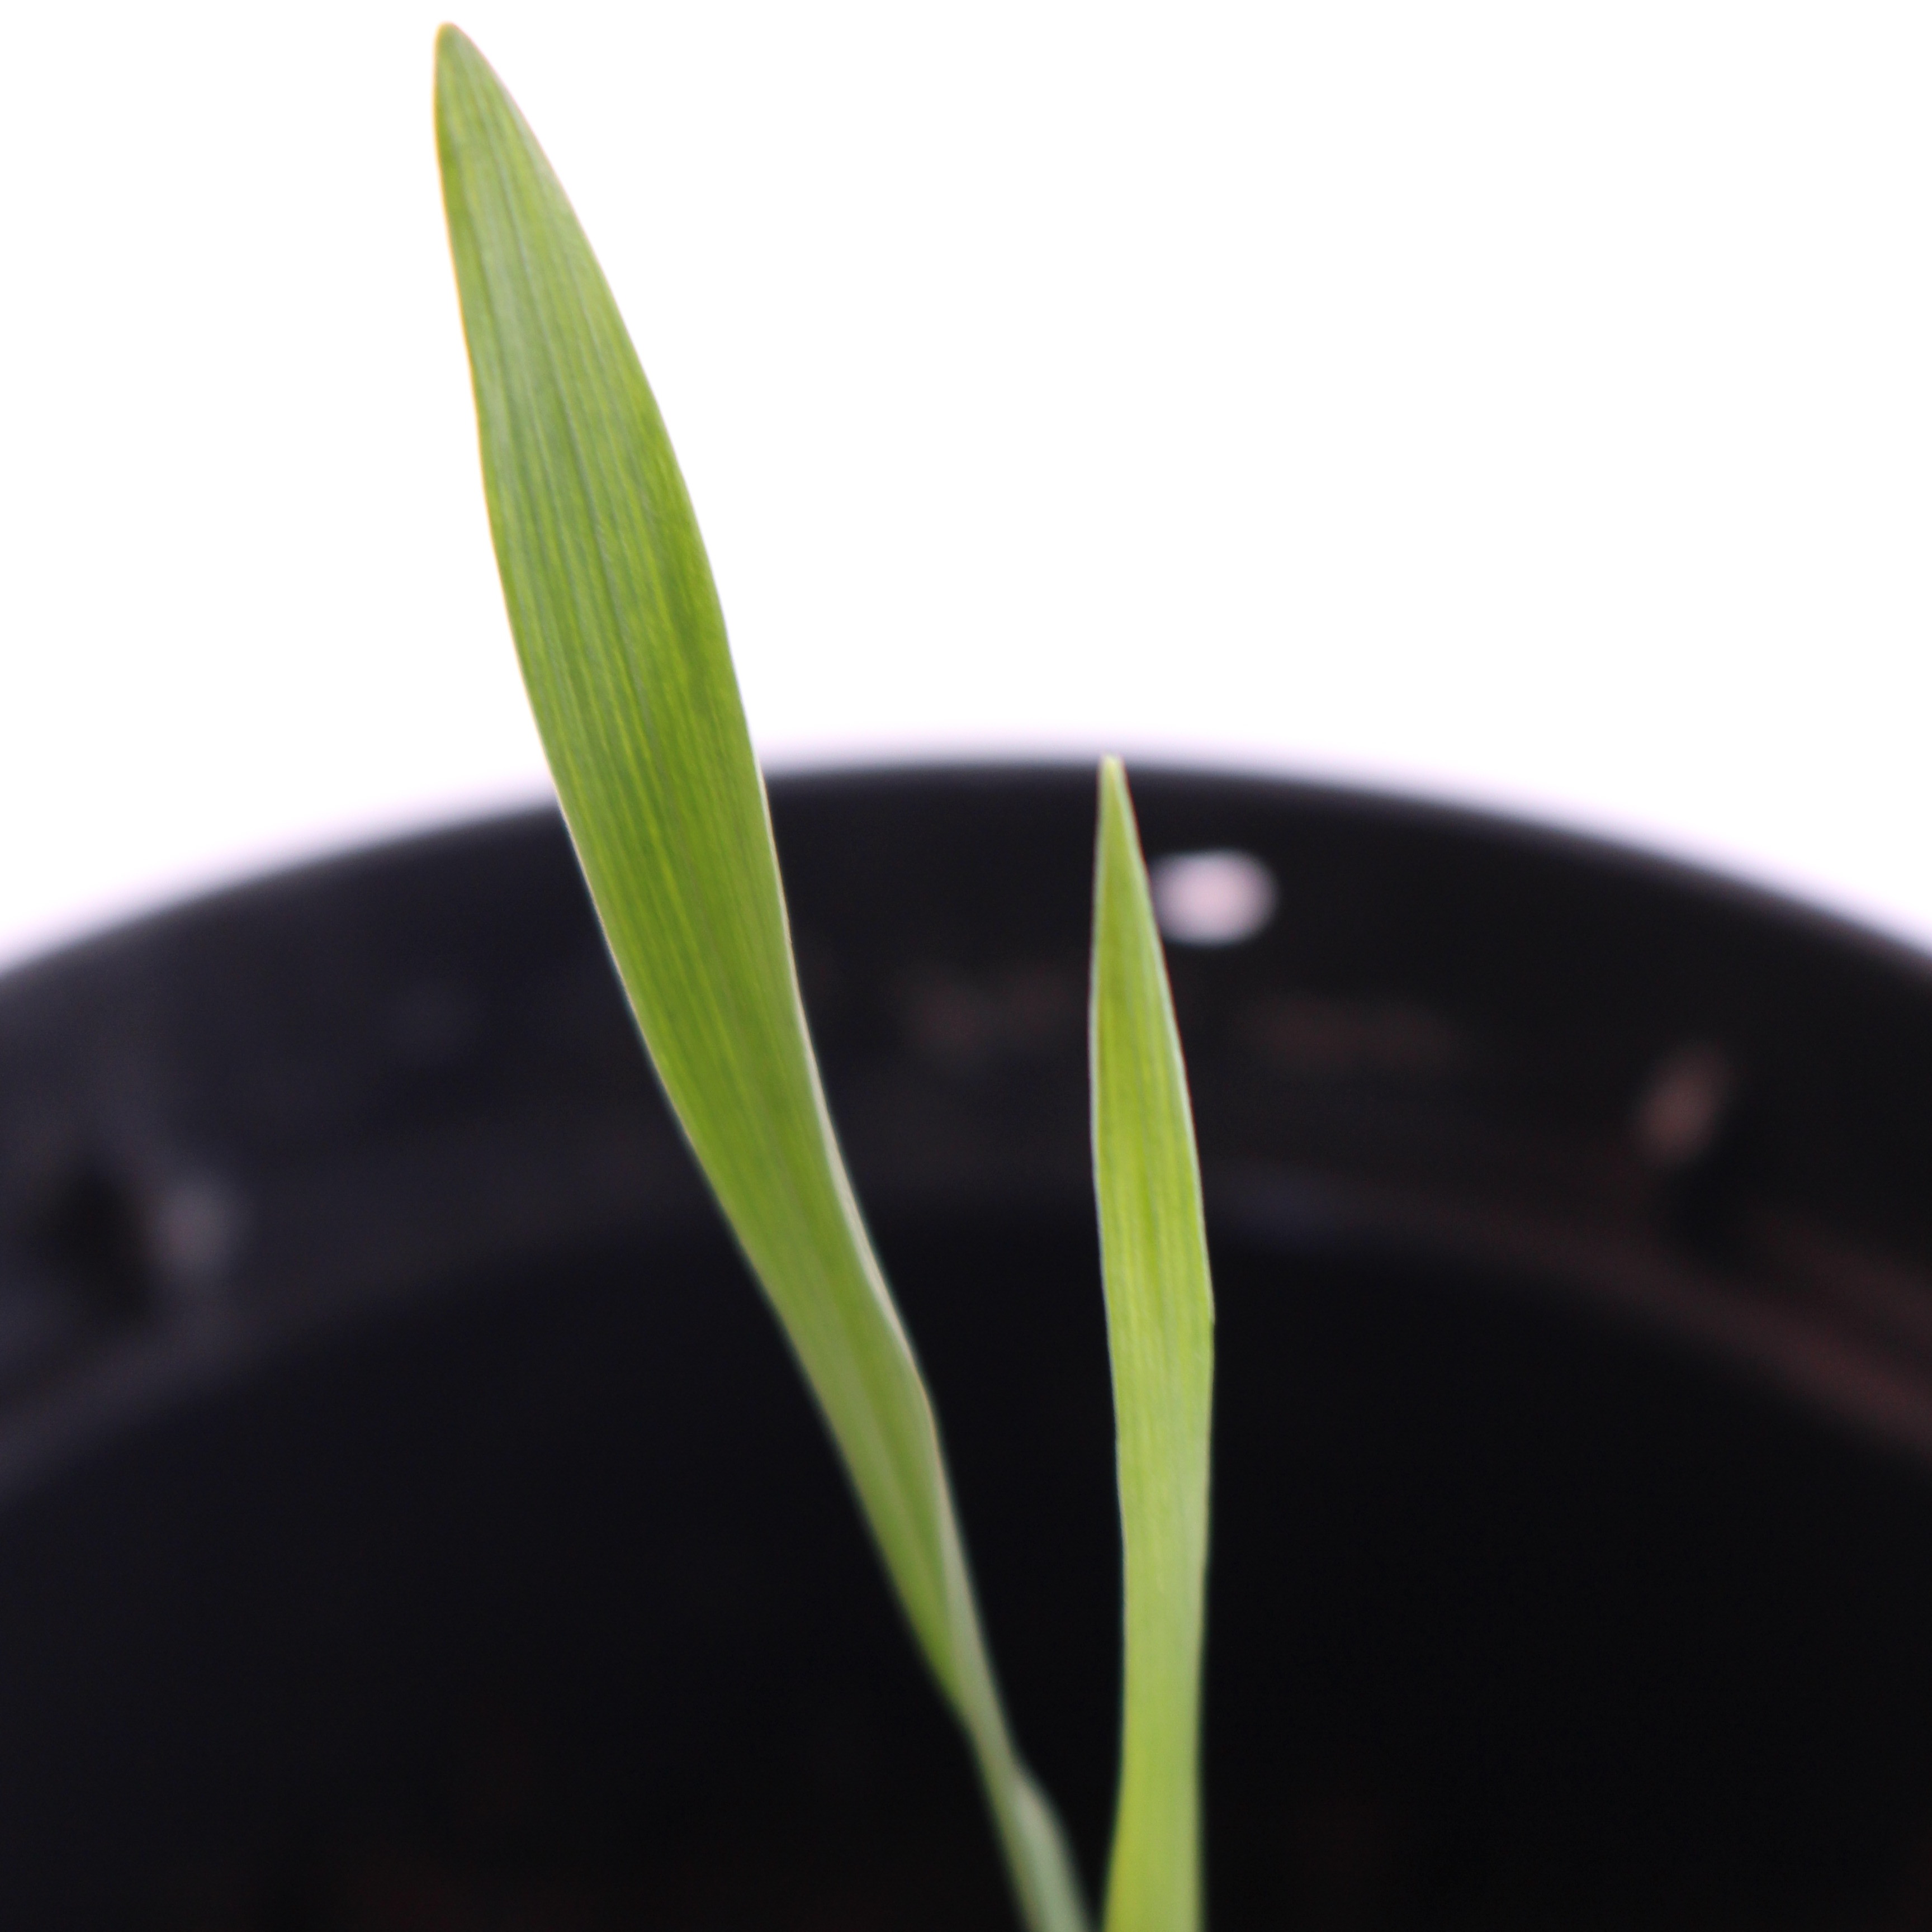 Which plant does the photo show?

Avena sterilis
